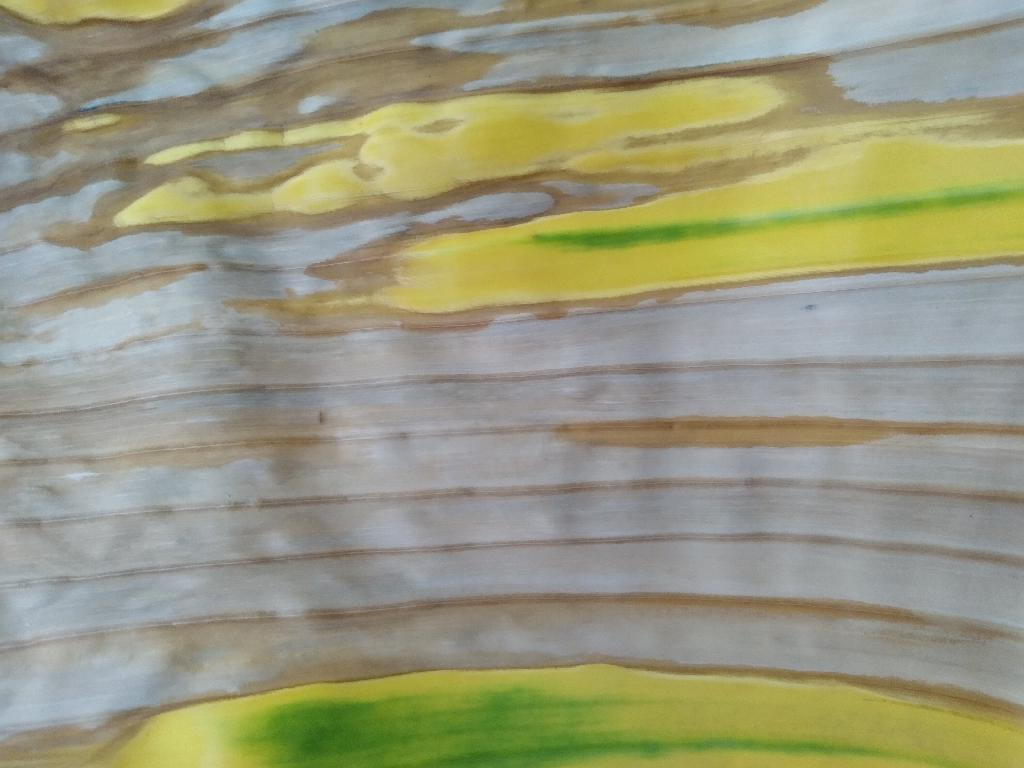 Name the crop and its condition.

banana, fusarium wilt race 1
